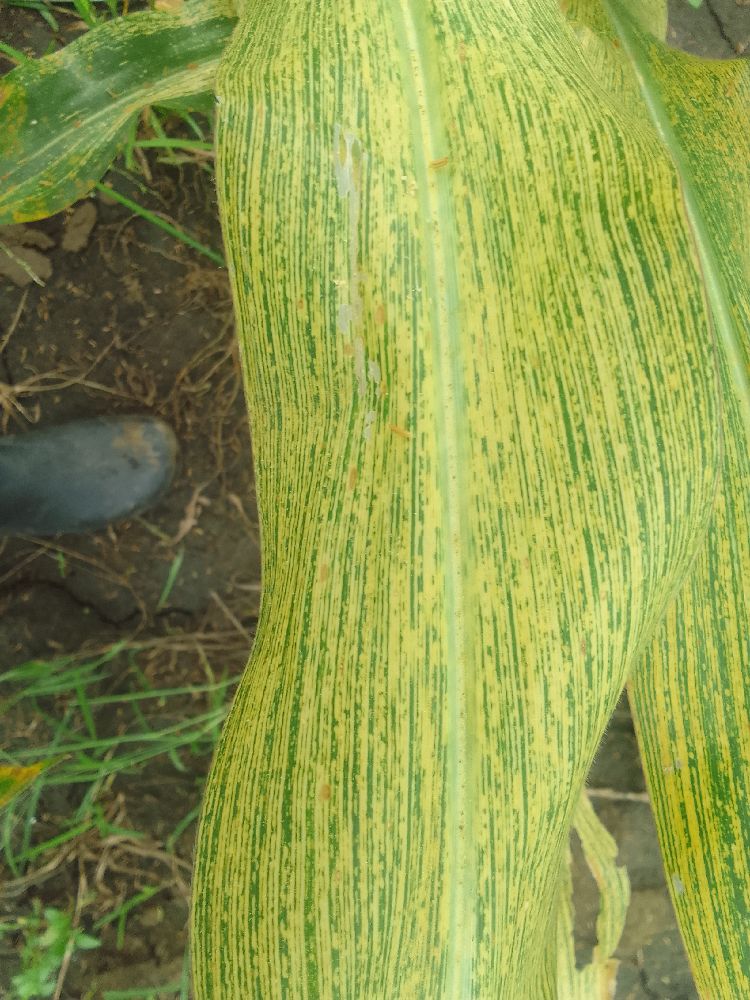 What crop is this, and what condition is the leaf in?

maize, maize streak virus
